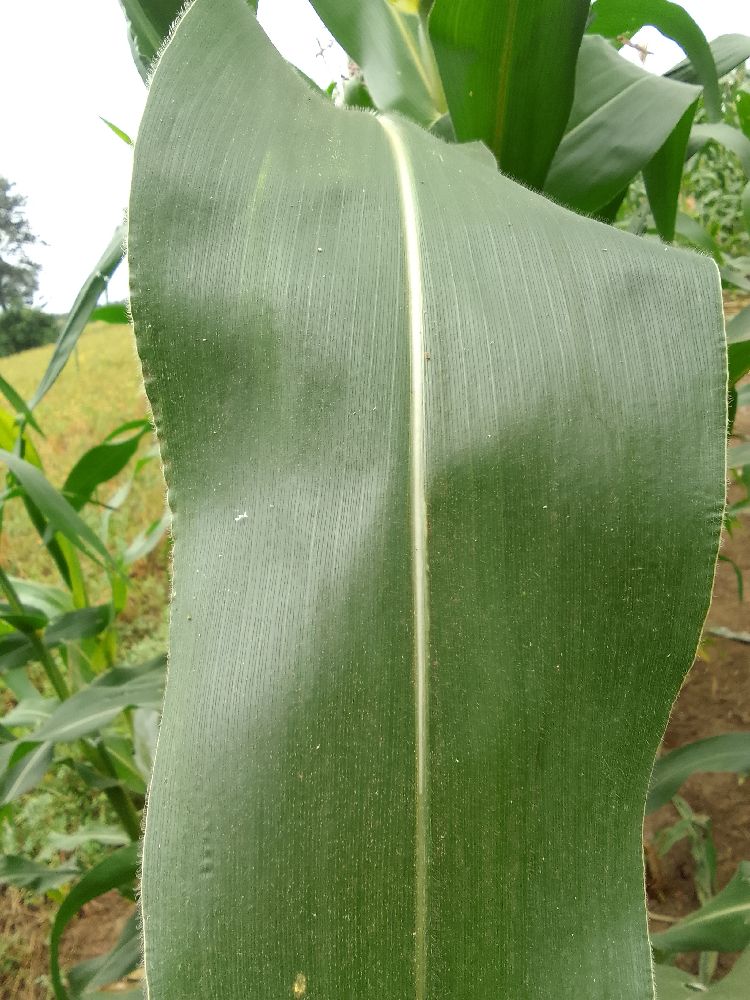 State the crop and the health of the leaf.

maize, healthy
